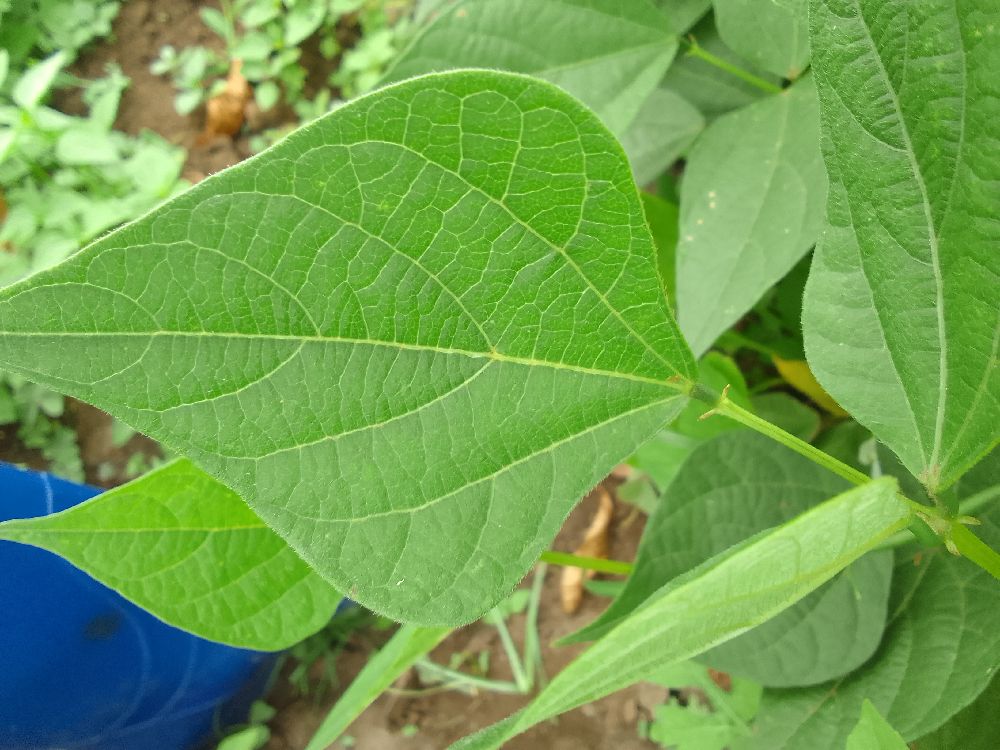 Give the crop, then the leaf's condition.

common bean, healthy
